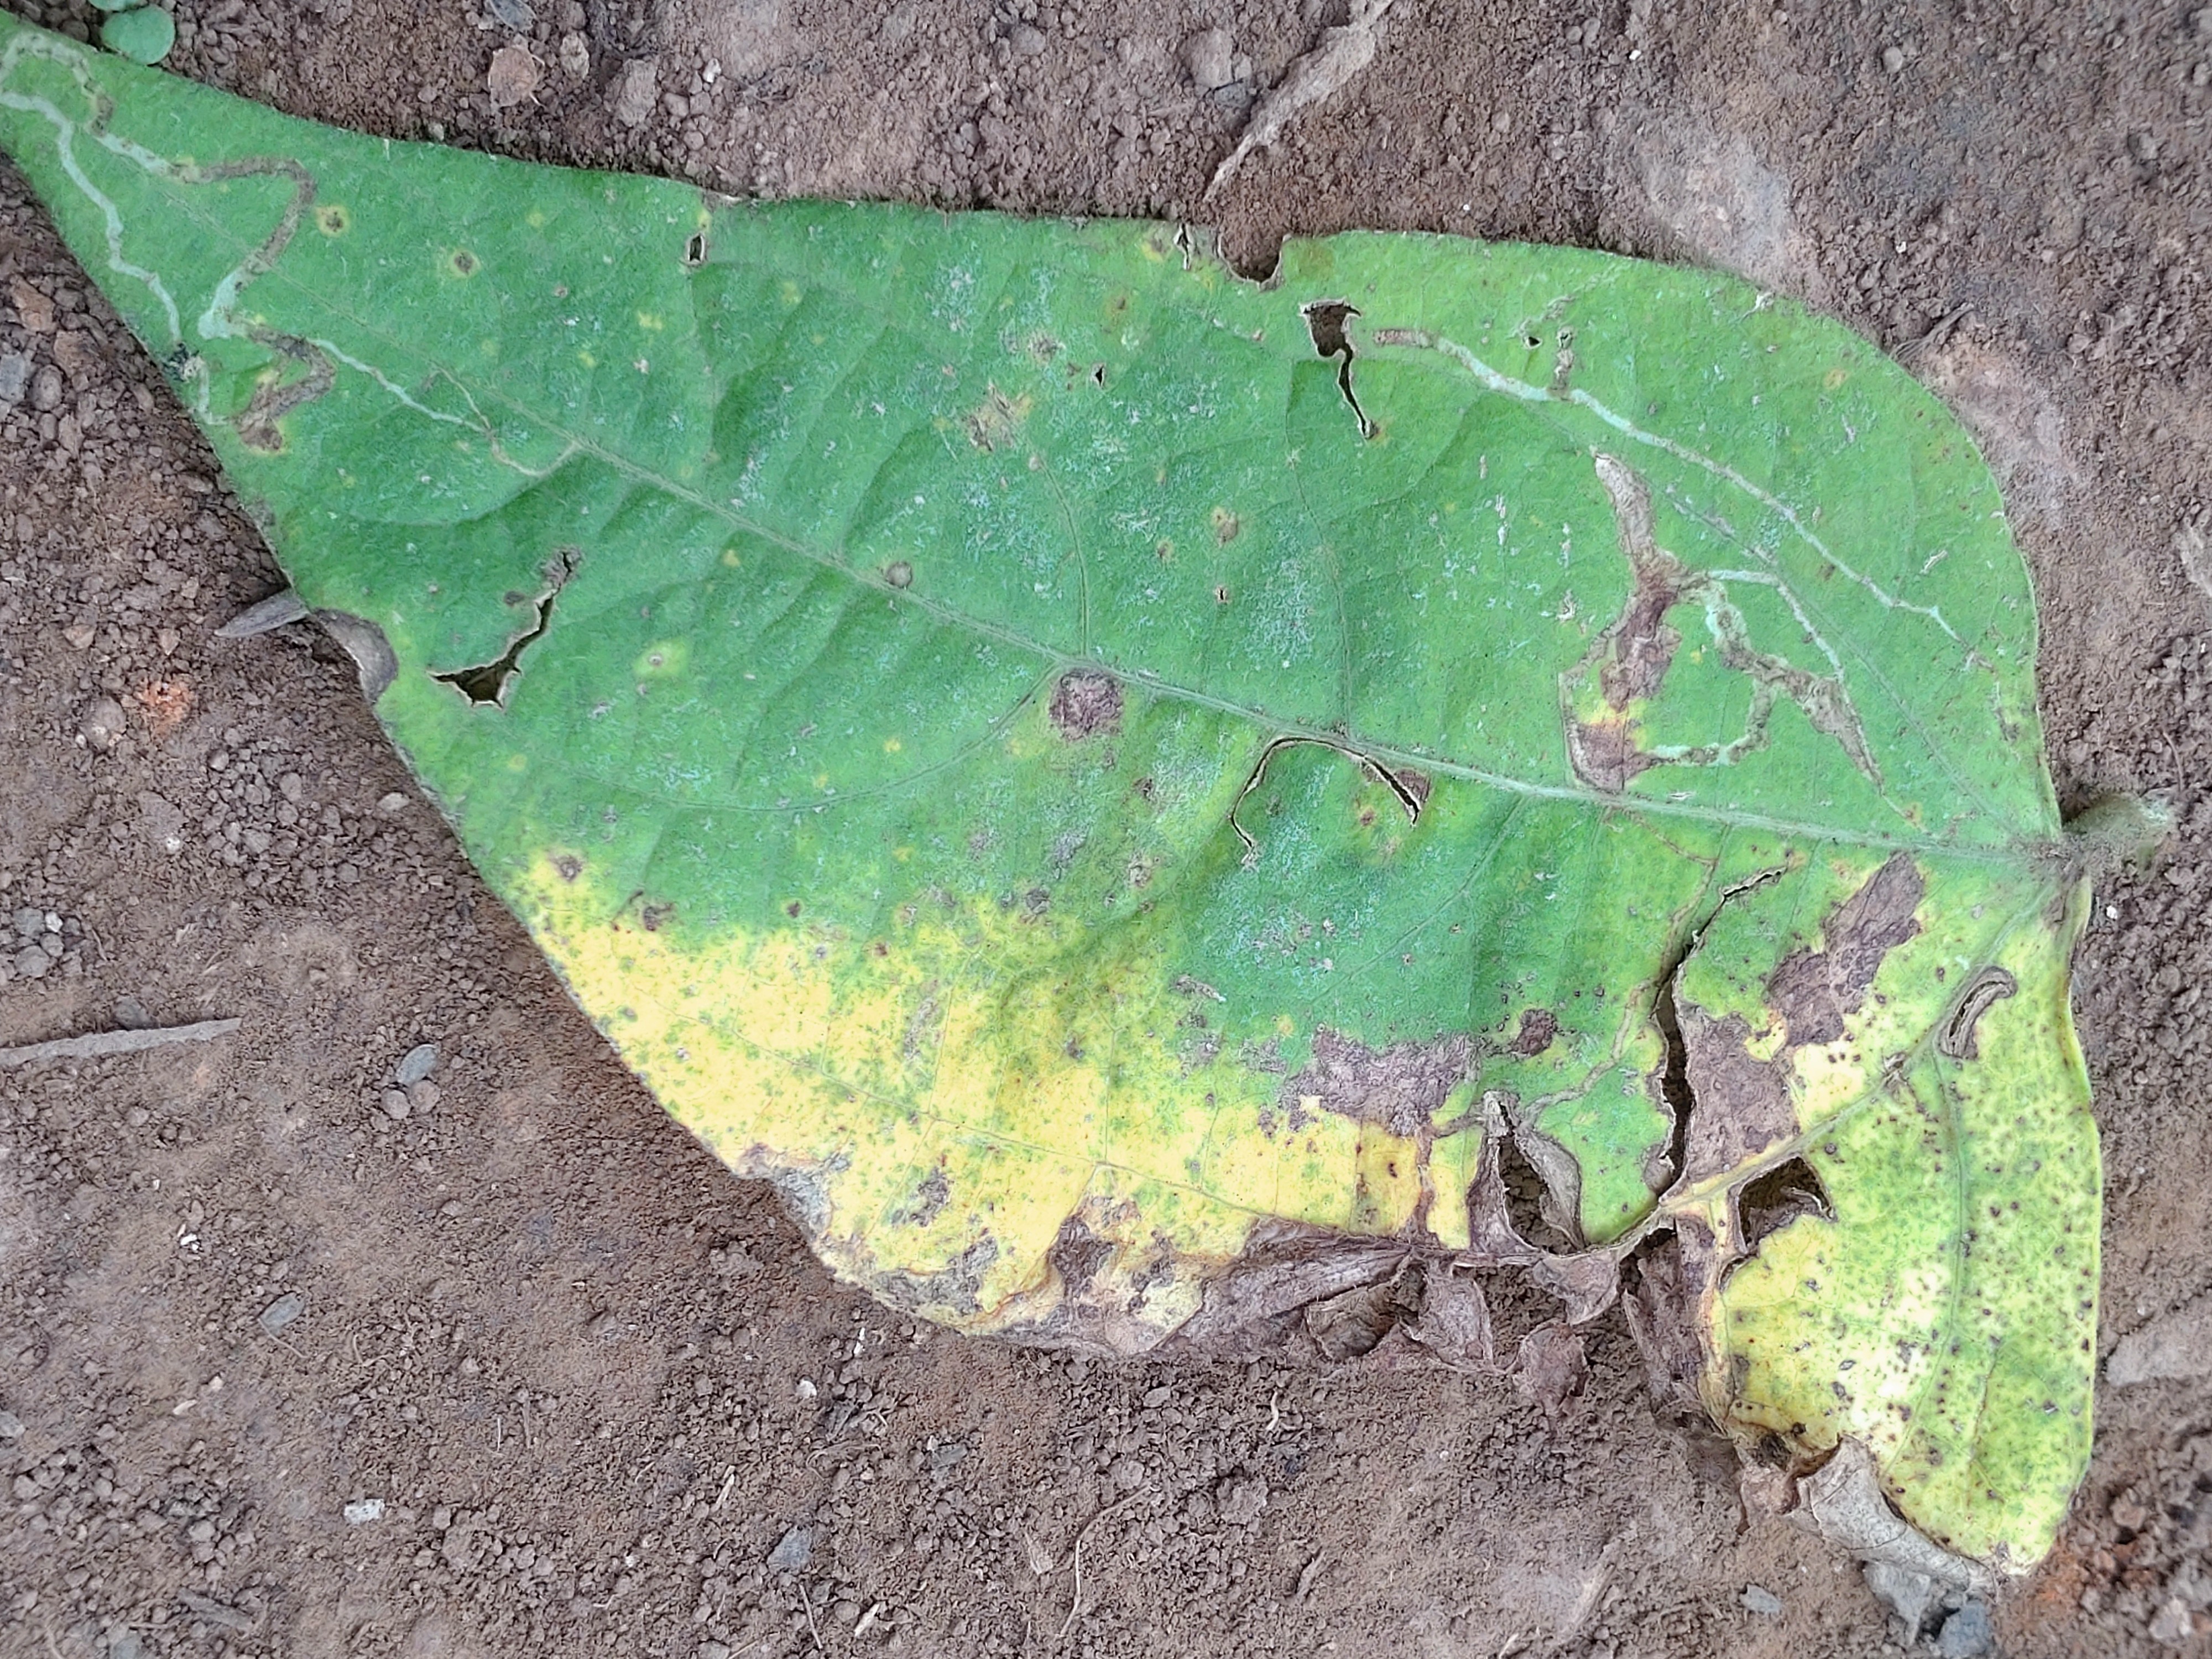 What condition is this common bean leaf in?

anthracnose
